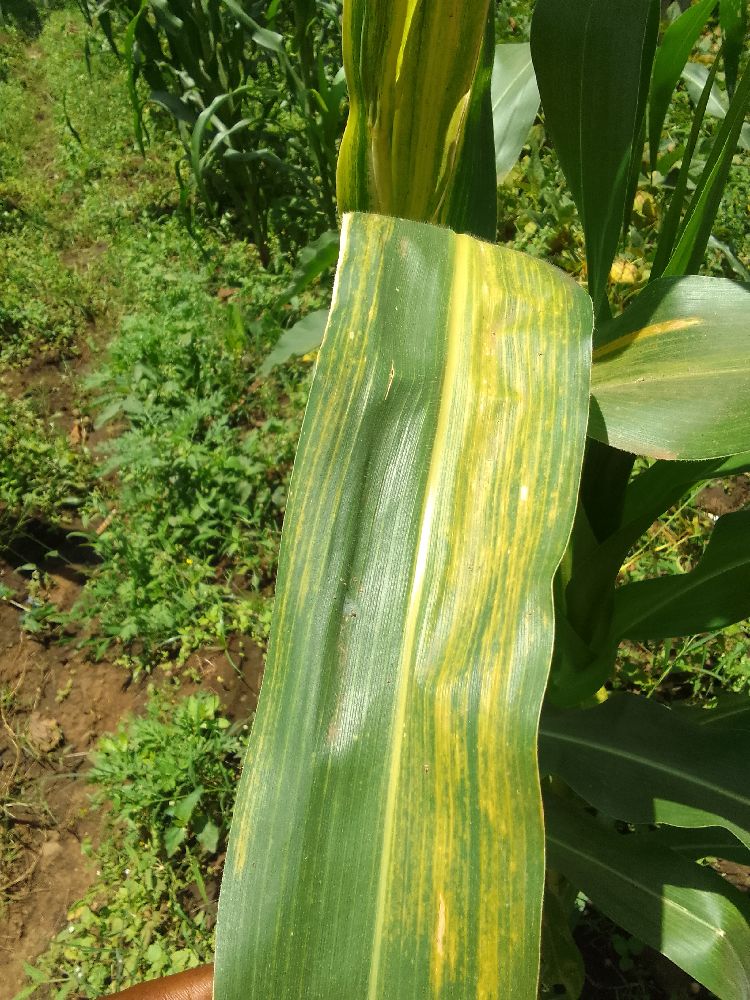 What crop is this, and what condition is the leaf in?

maize, maize lethal necrosis
